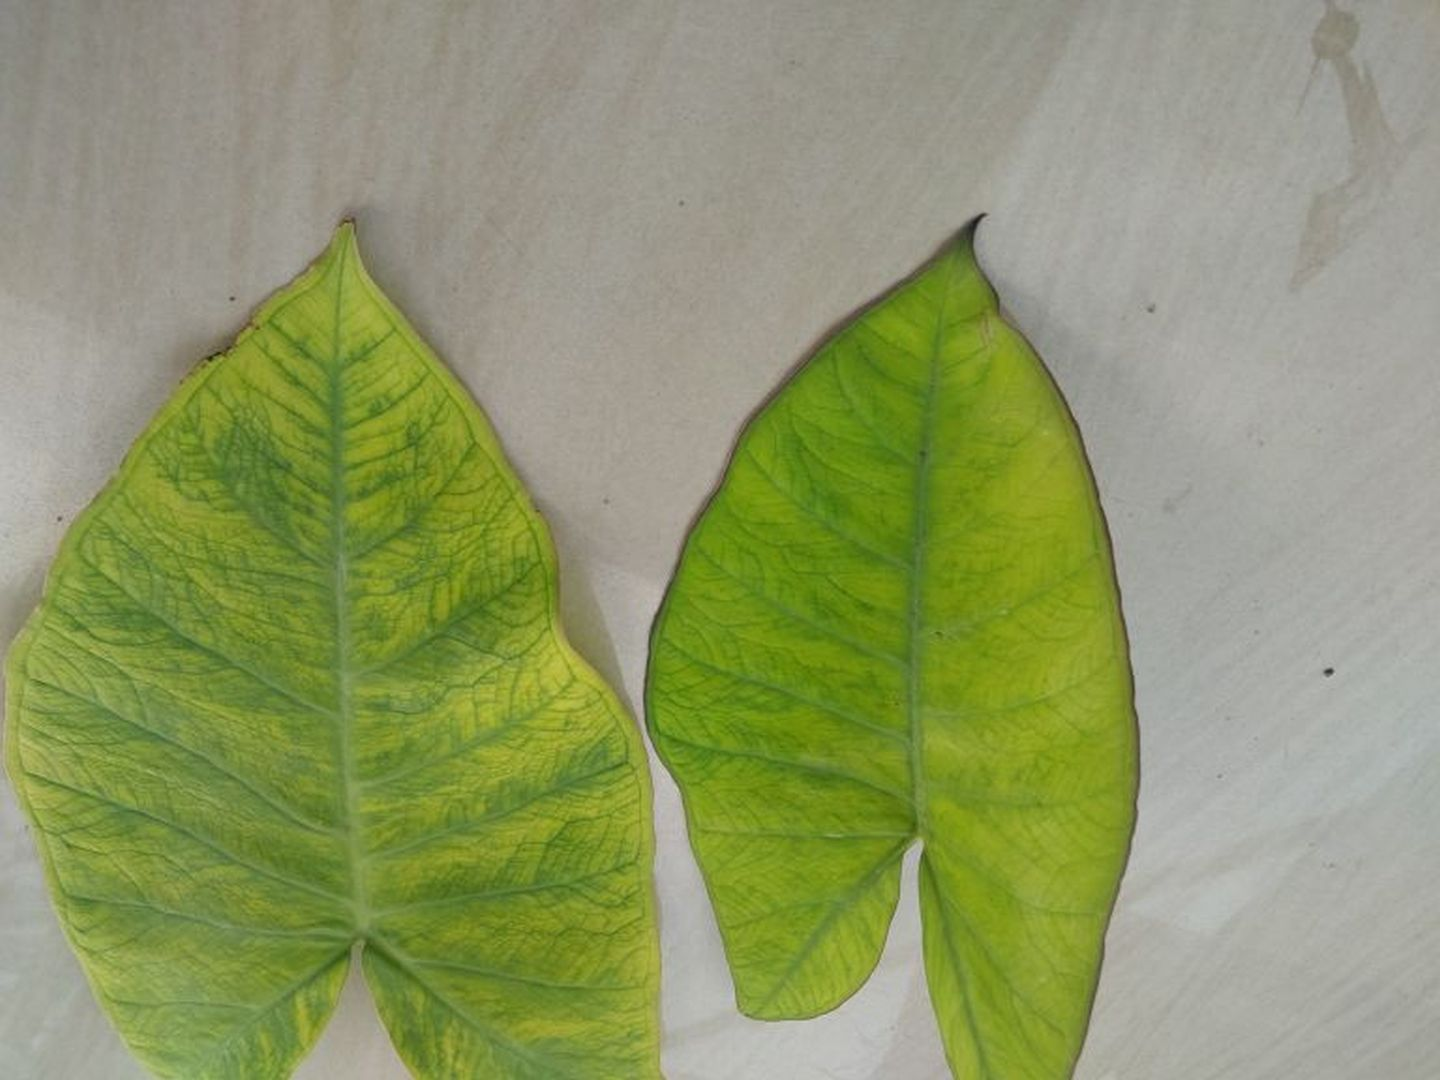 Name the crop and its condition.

taro, mosaic
